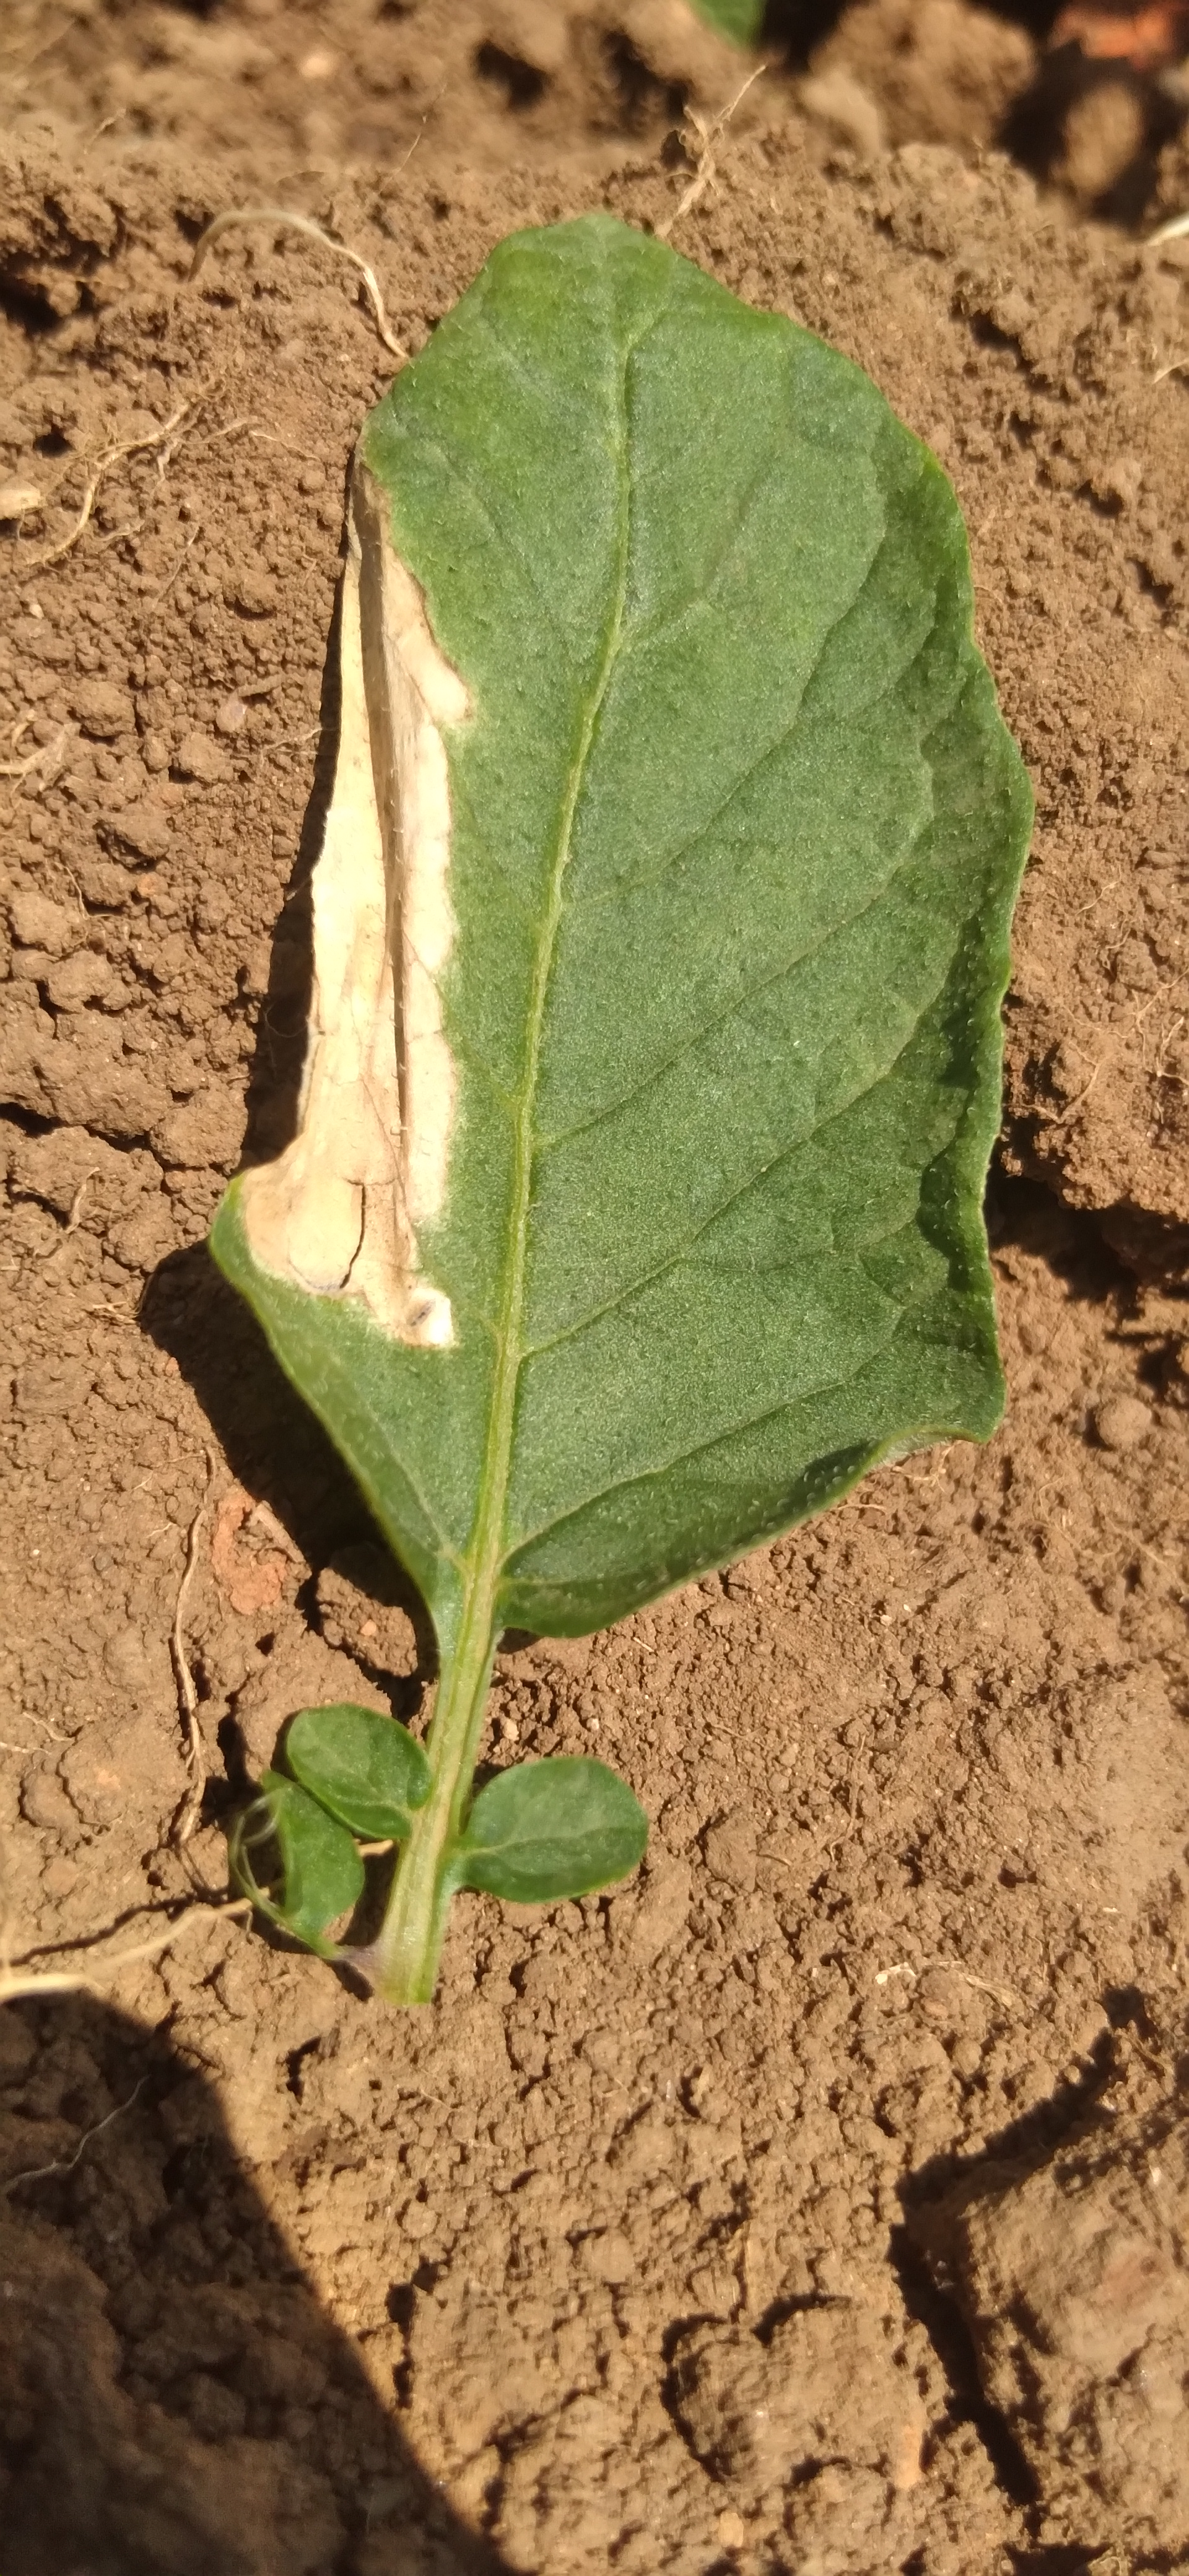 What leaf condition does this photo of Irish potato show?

early blight
